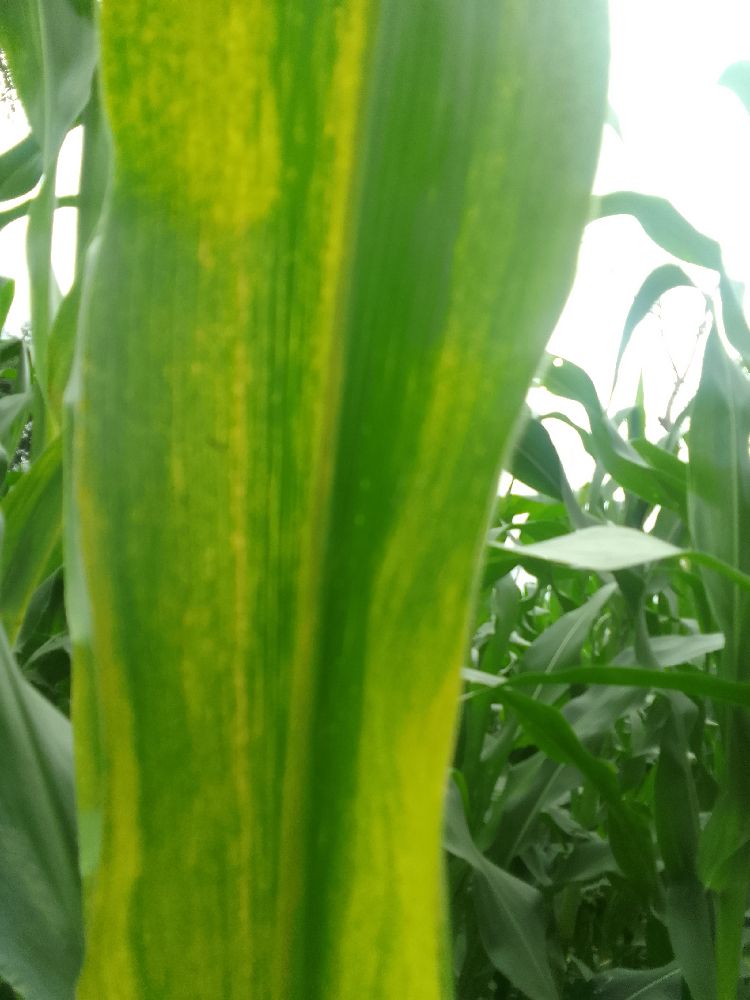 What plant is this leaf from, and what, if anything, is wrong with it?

maize, maize lethal necrosis
